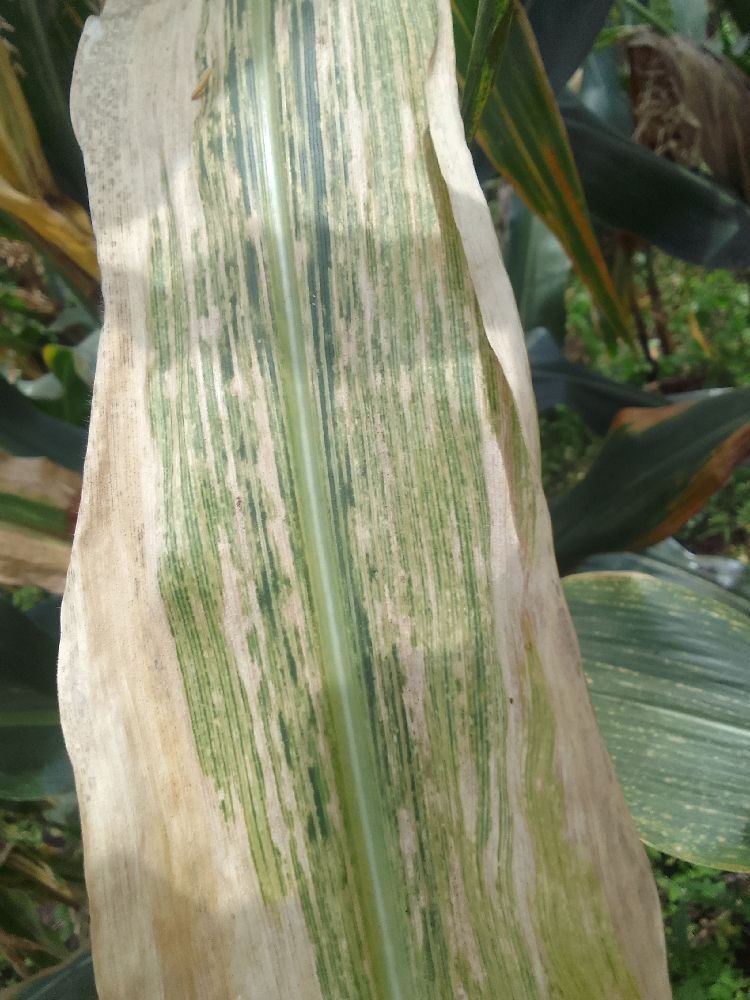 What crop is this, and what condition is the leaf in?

maize, maize lethal necrosis
